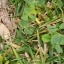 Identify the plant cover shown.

unstructured weed
